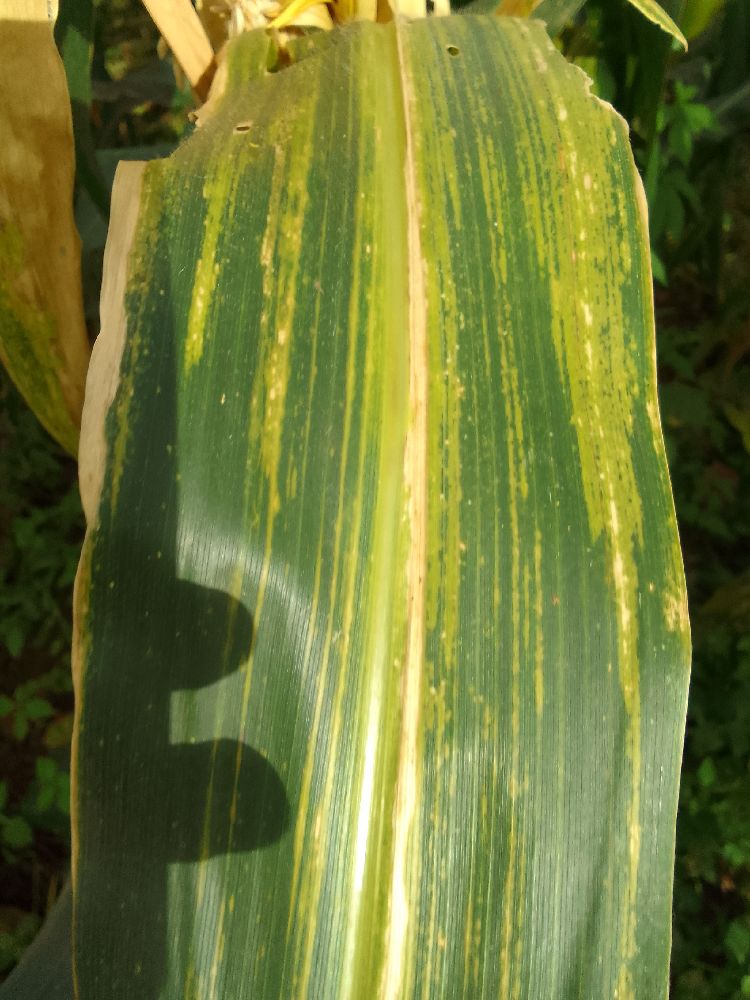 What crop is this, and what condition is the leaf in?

maize, maize lethal necrosis
